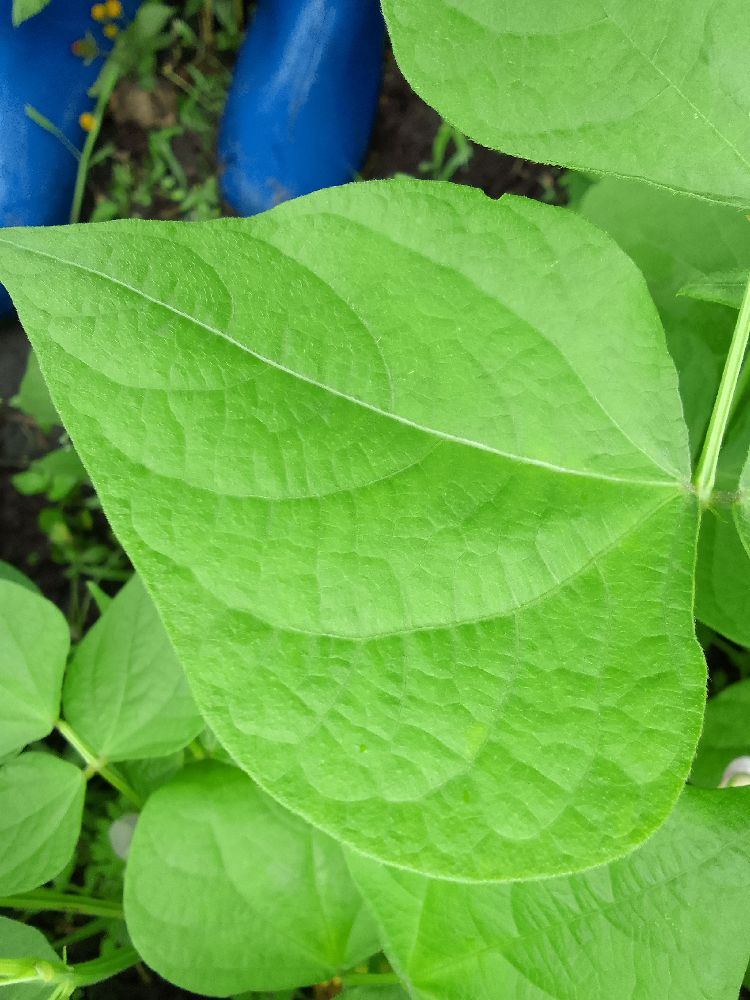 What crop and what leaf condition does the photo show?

common bean, healthy
